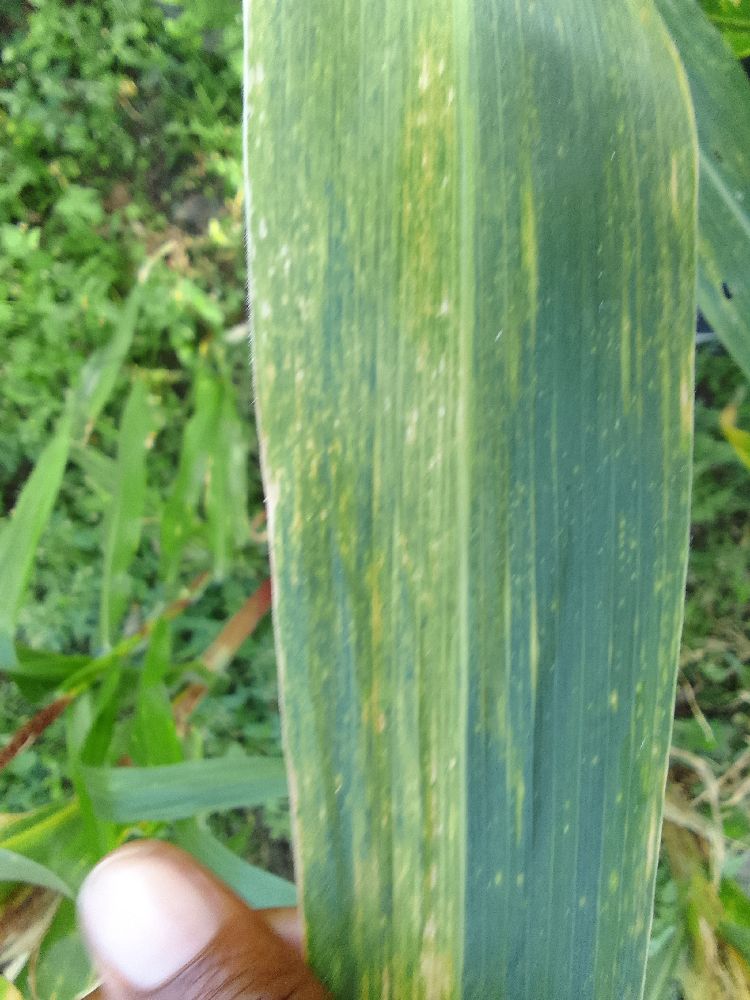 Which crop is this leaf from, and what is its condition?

maize, maize lethal necrosis
